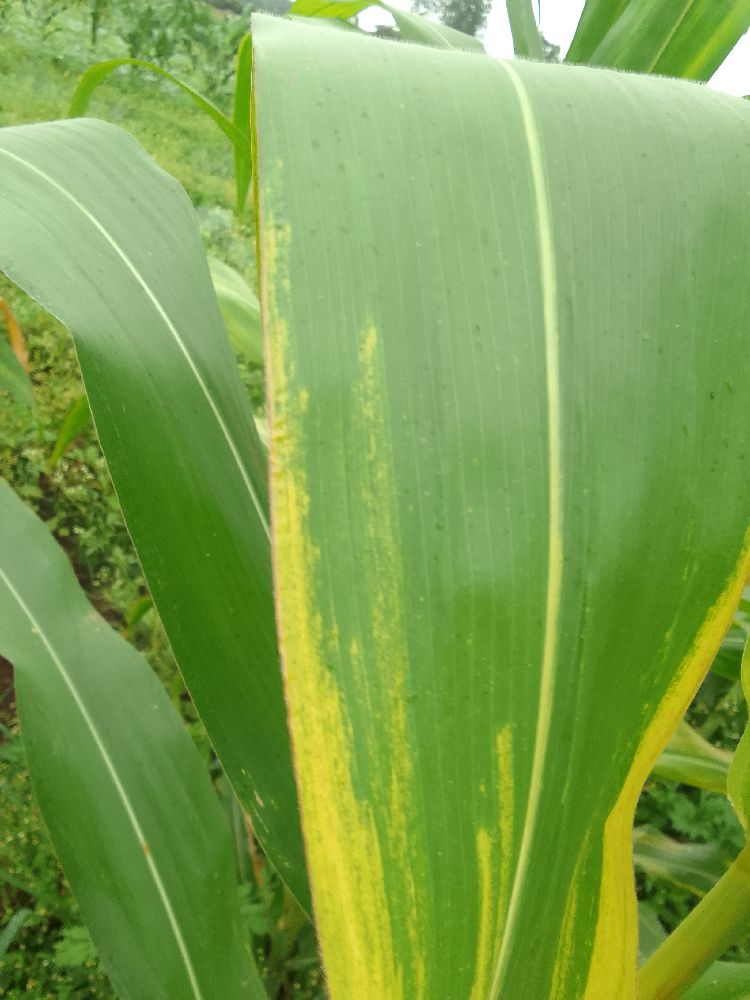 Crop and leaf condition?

maize, maize lethal necrosis
